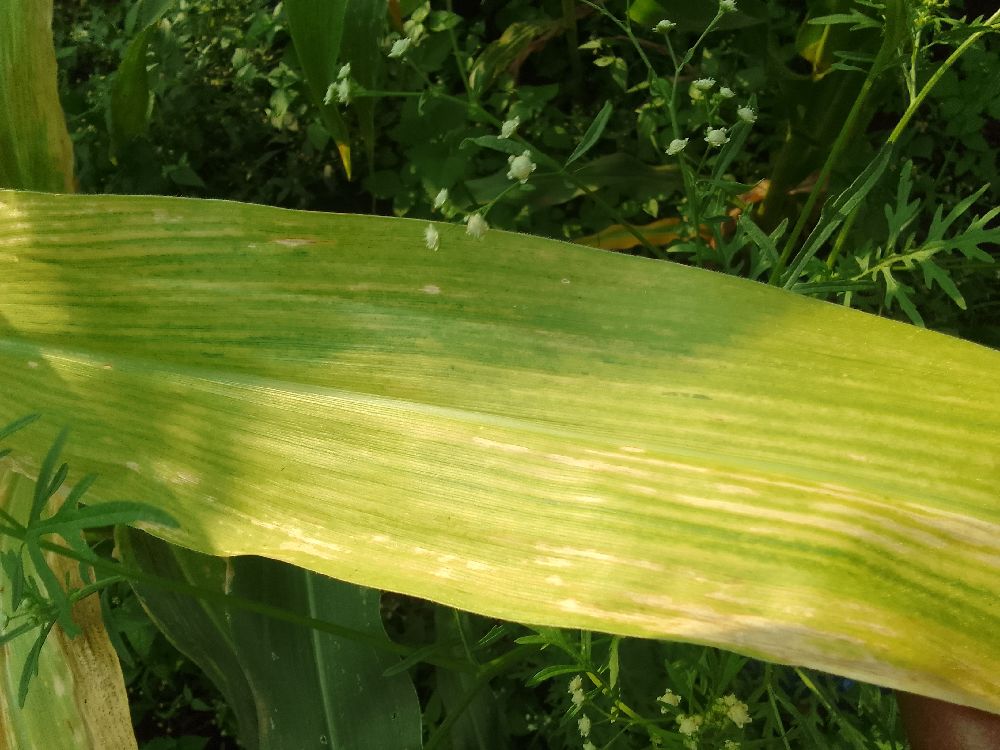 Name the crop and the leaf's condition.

maize, maize lethal necrosis
